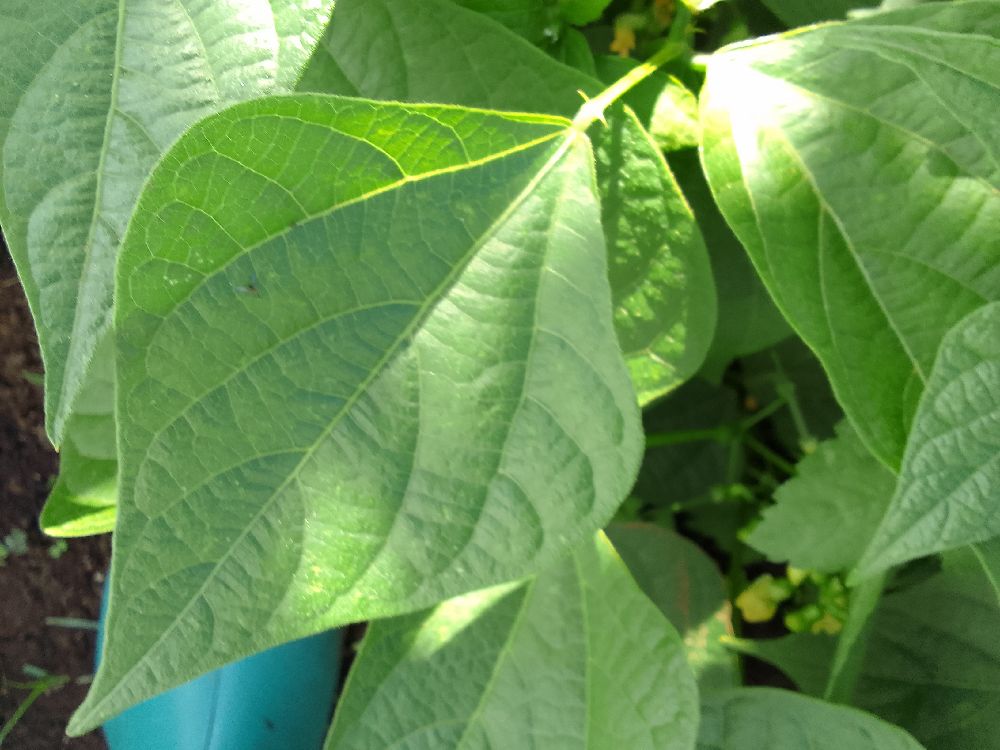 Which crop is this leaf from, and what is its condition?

common bean, healthy
